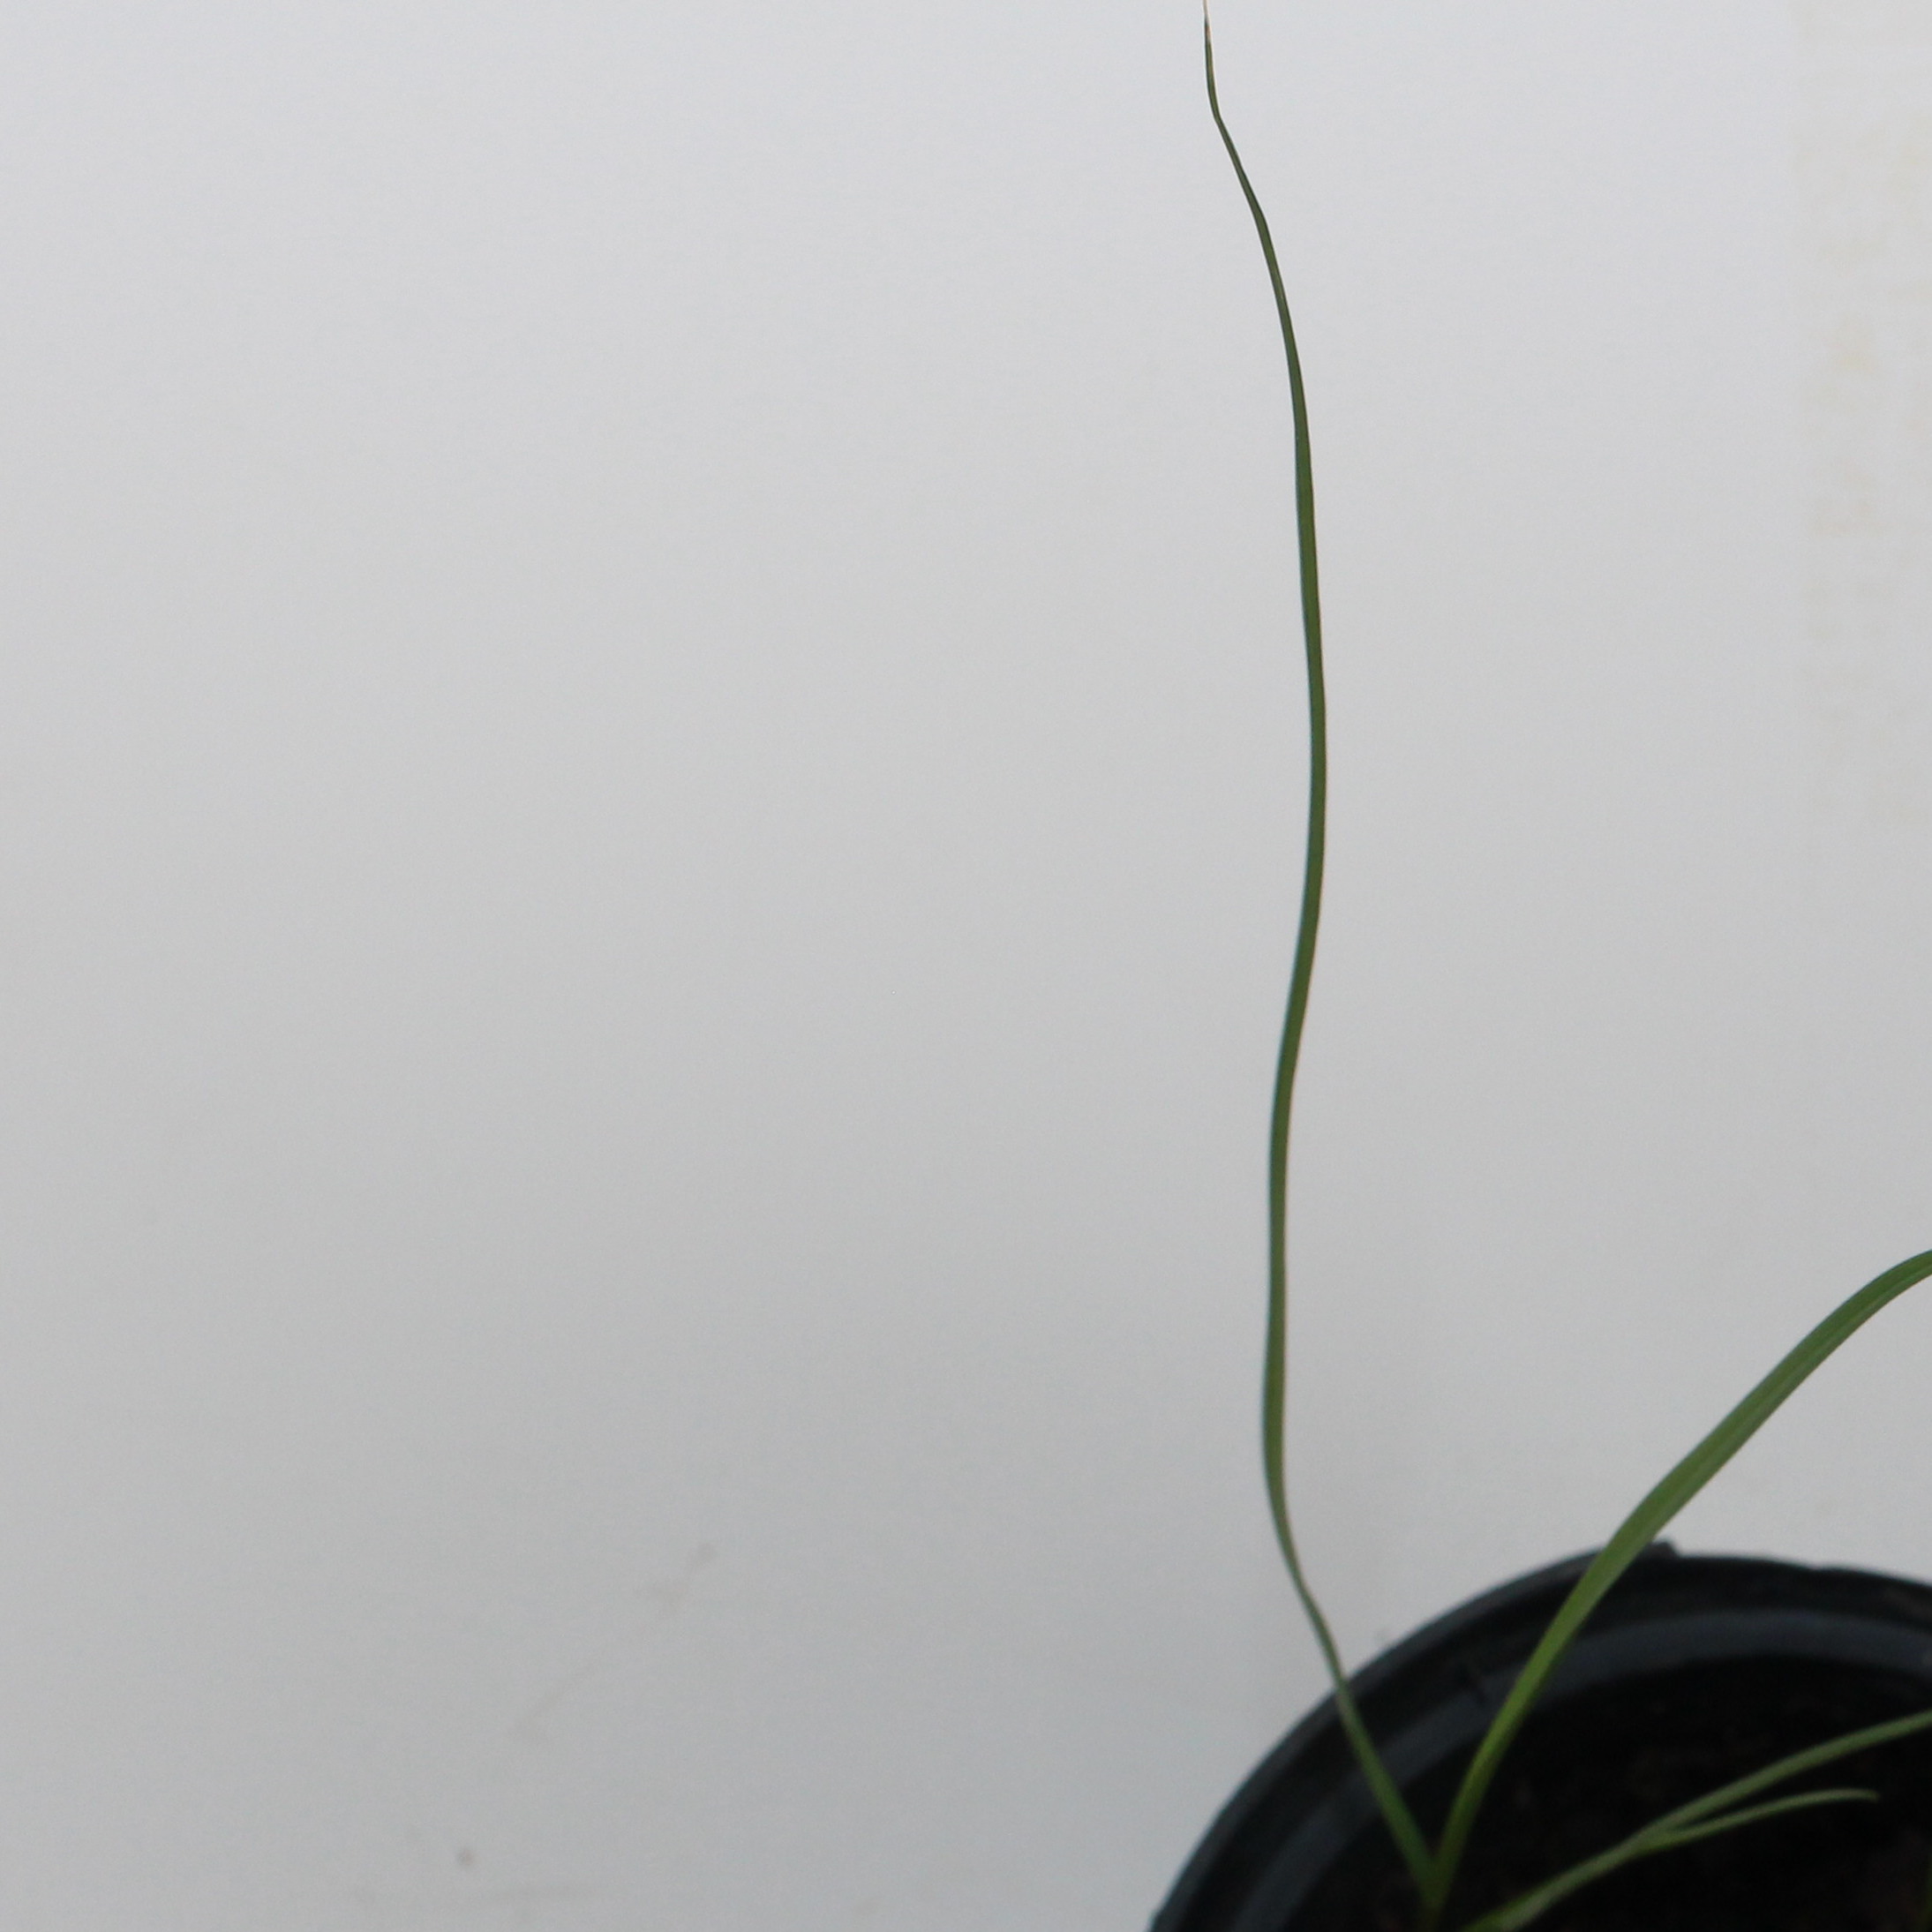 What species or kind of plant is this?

Lolium multiflorum
